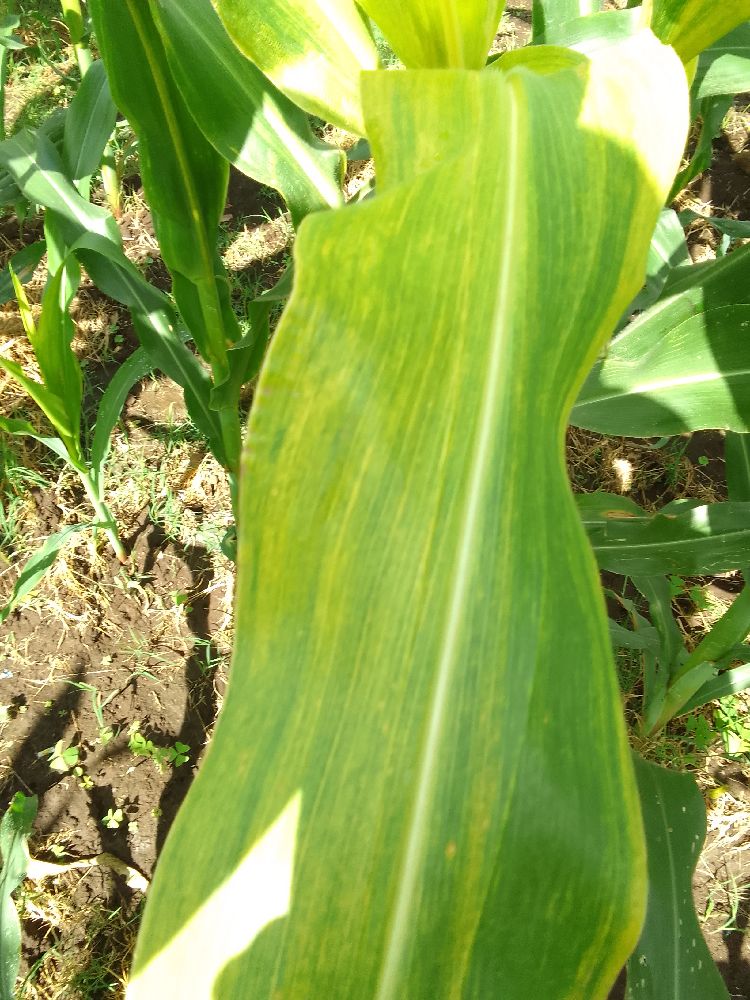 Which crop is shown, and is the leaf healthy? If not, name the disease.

maize, maize lethal necrosis
